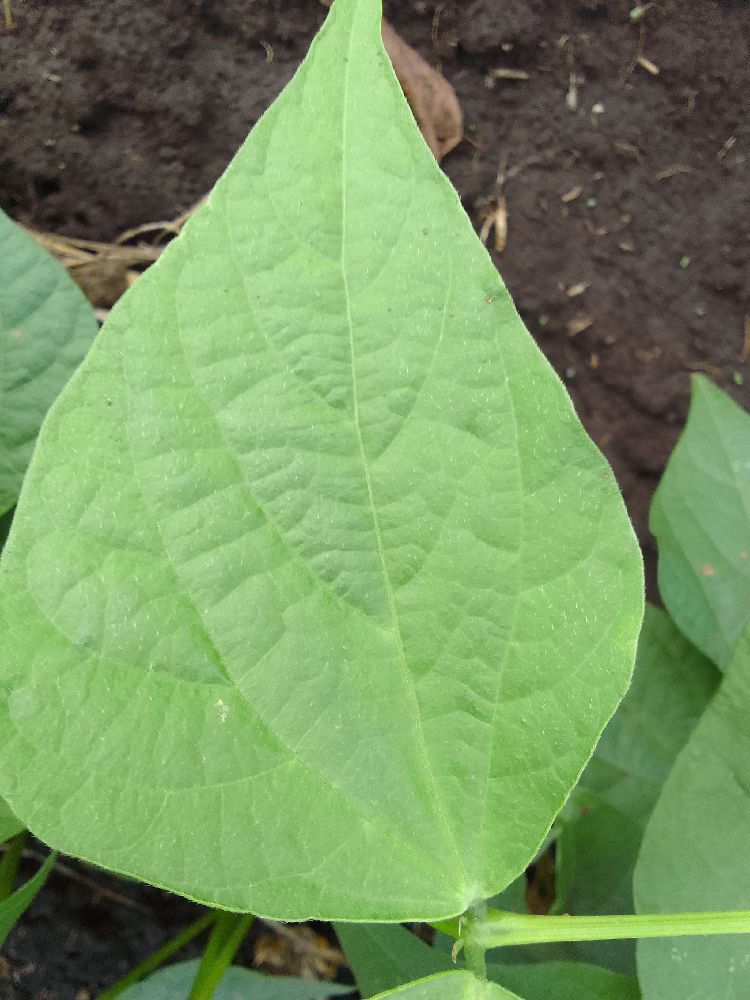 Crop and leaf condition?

common bean, healthy
